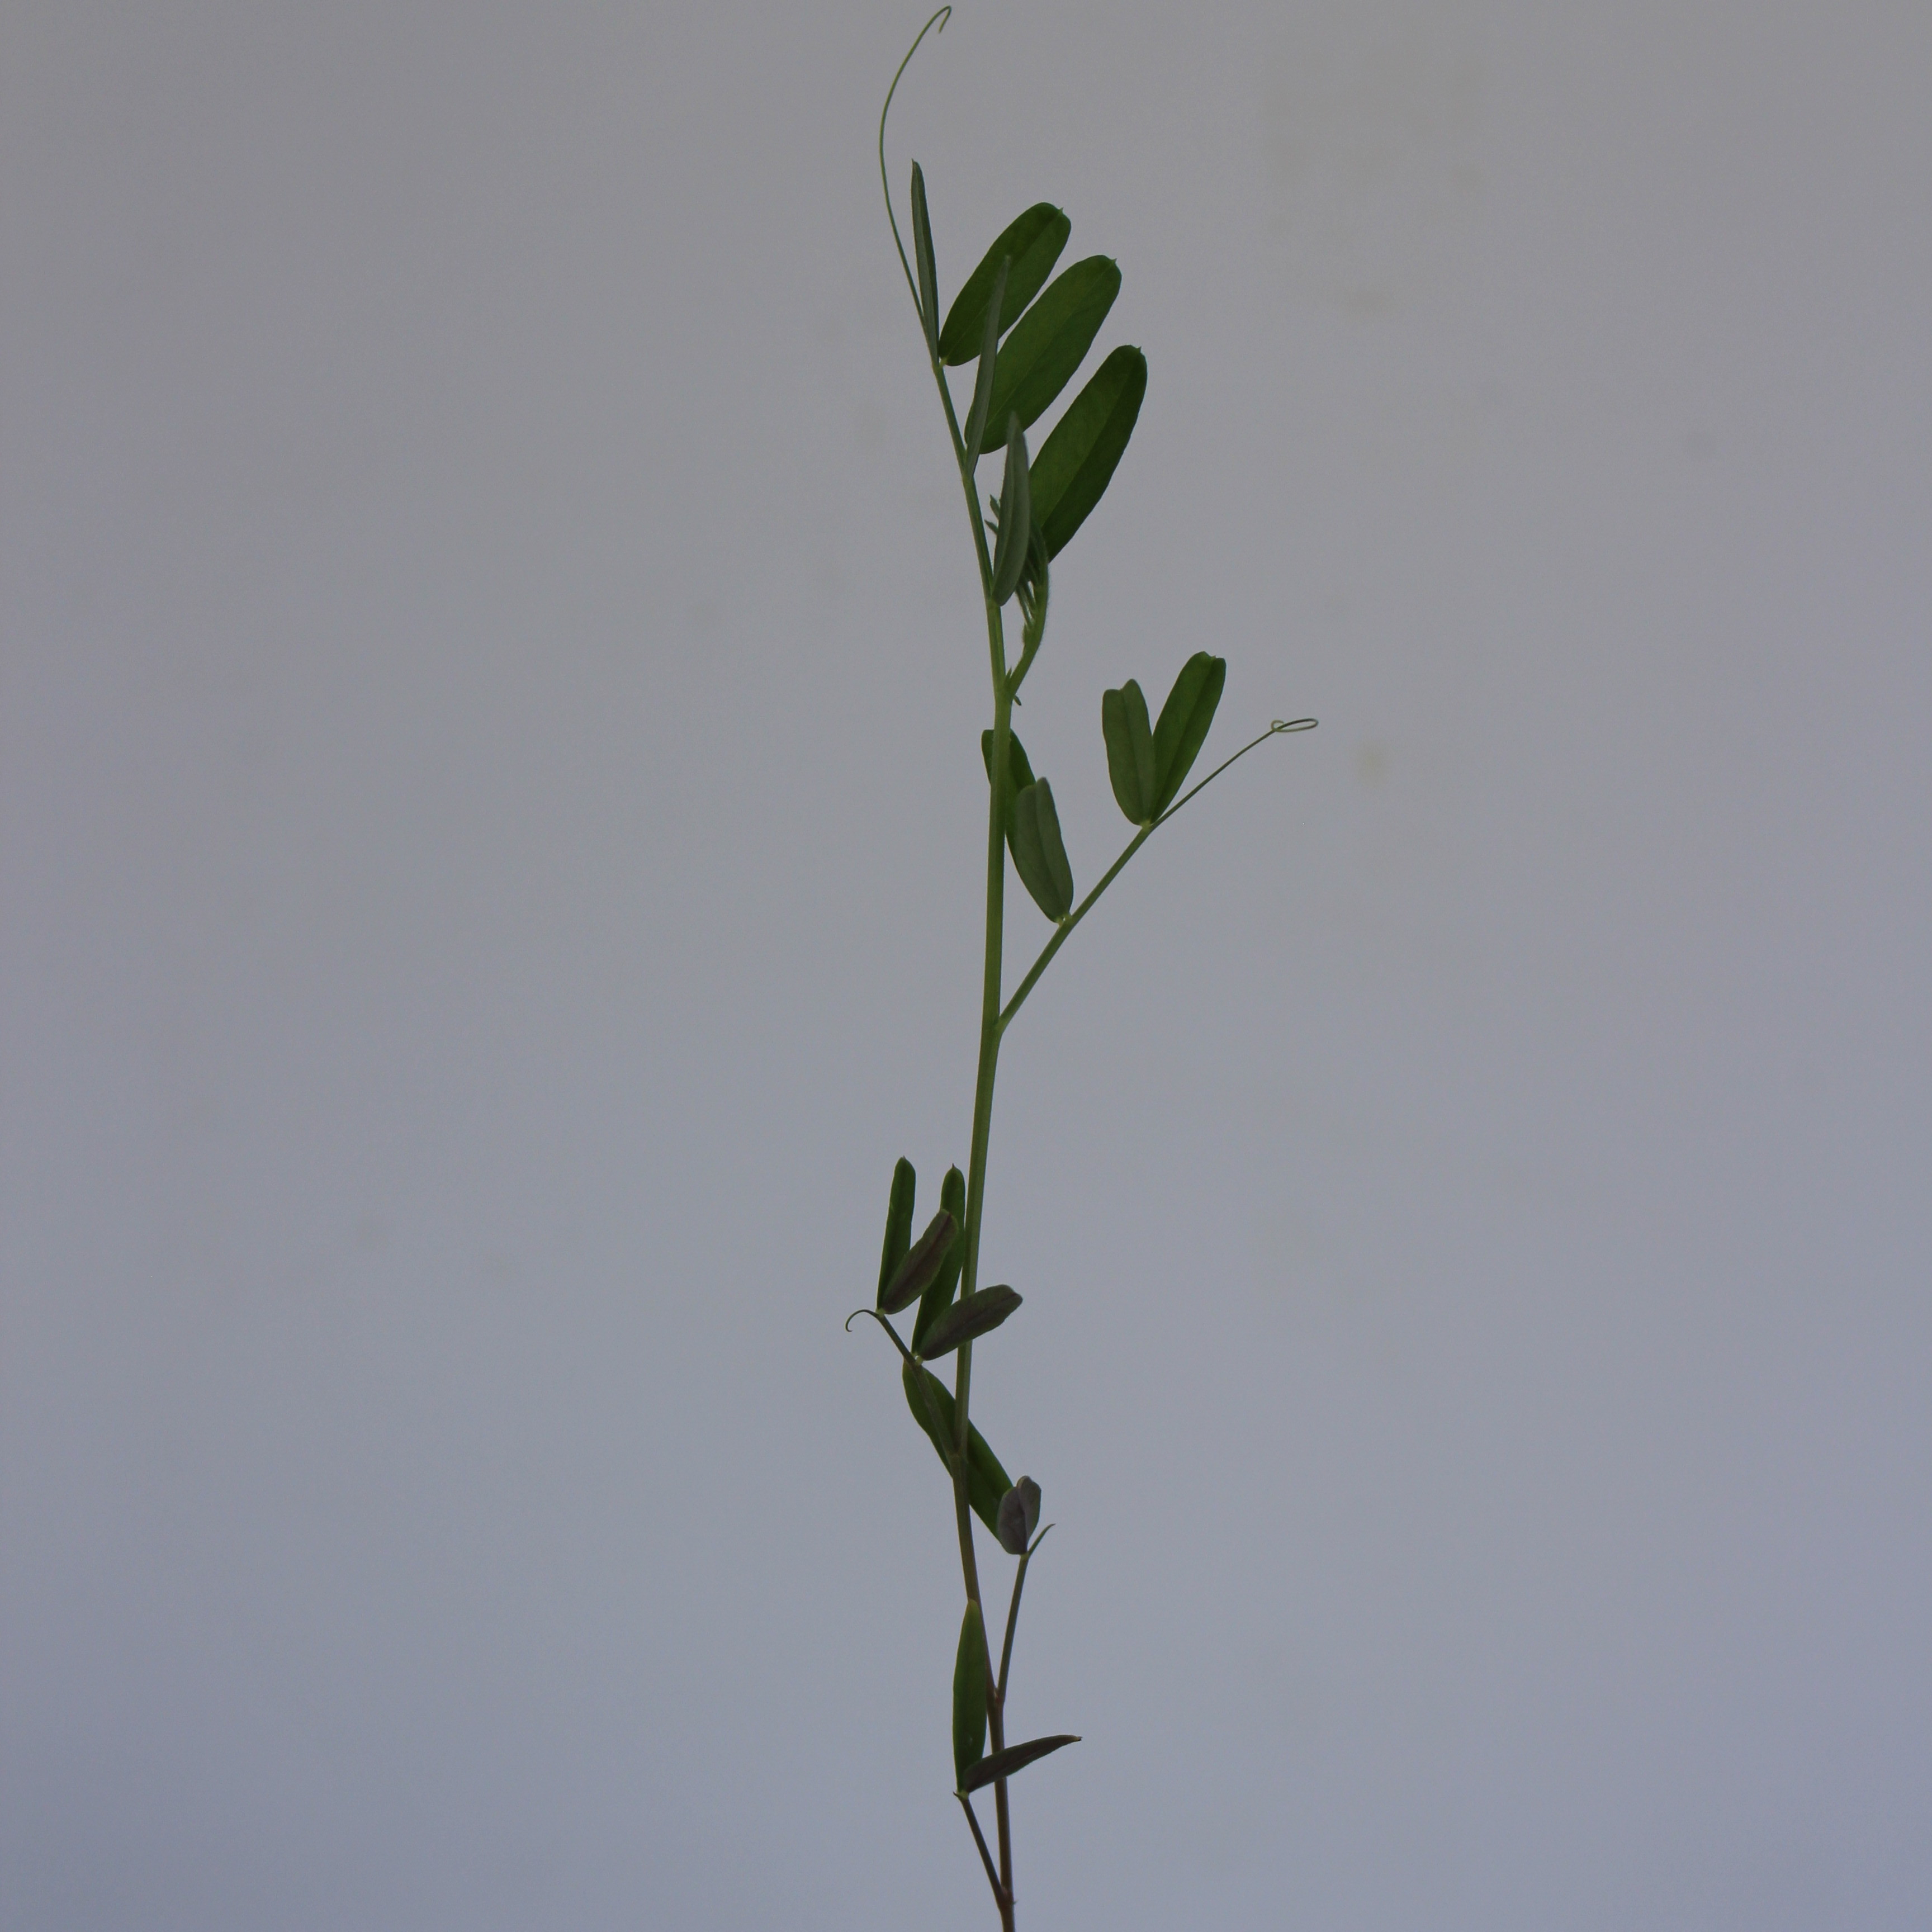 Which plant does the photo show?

Vicia sativa
